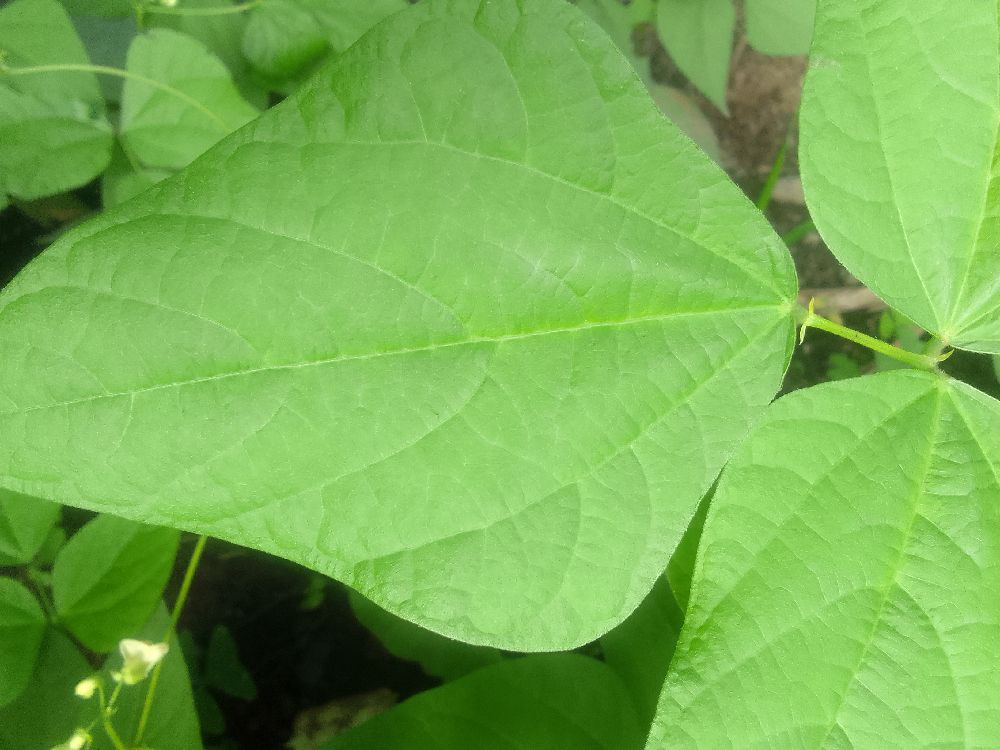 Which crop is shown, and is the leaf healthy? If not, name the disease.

common bean, healthy
